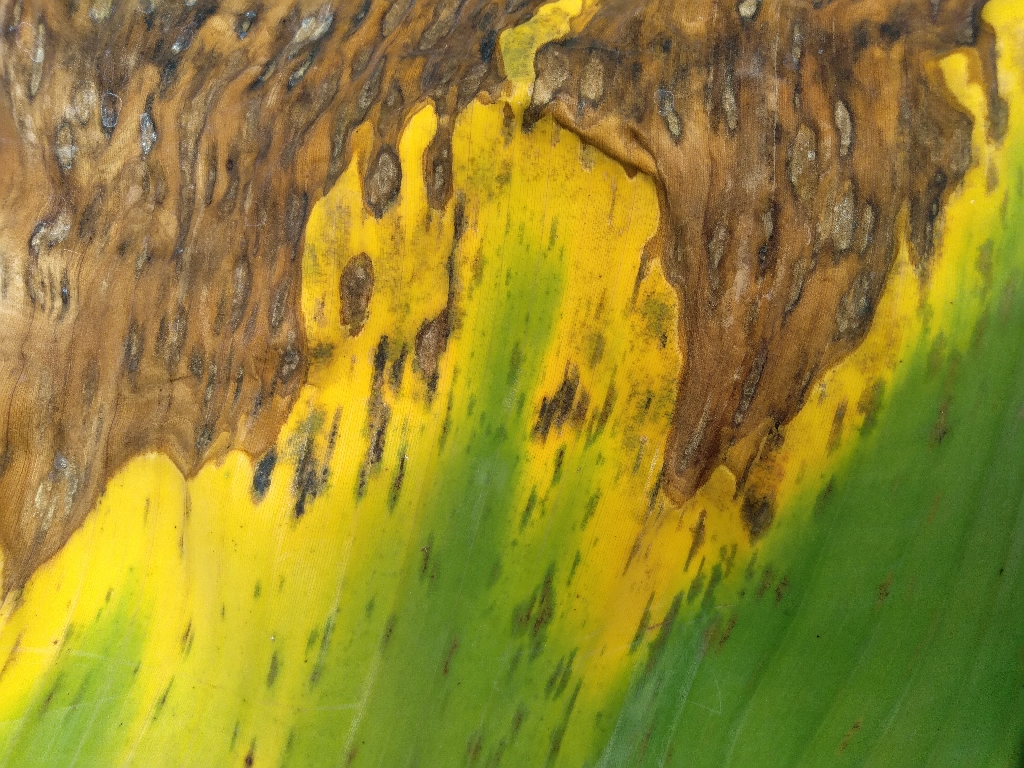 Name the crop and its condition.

banana, black sigatoka
